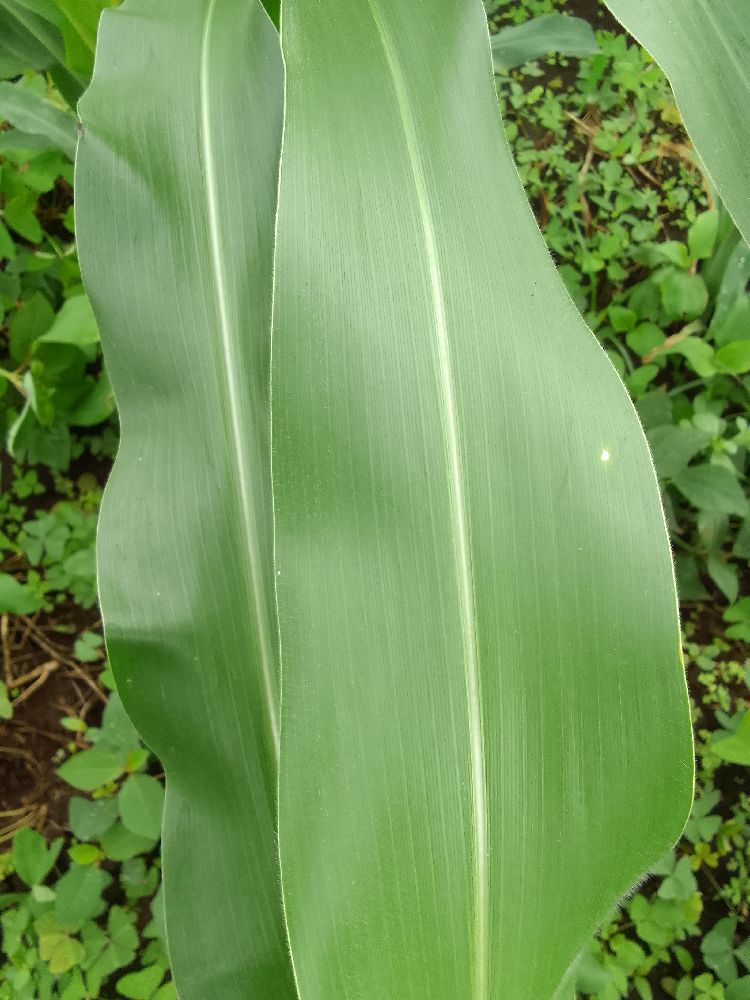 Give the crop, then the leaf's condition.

maize, healthy
